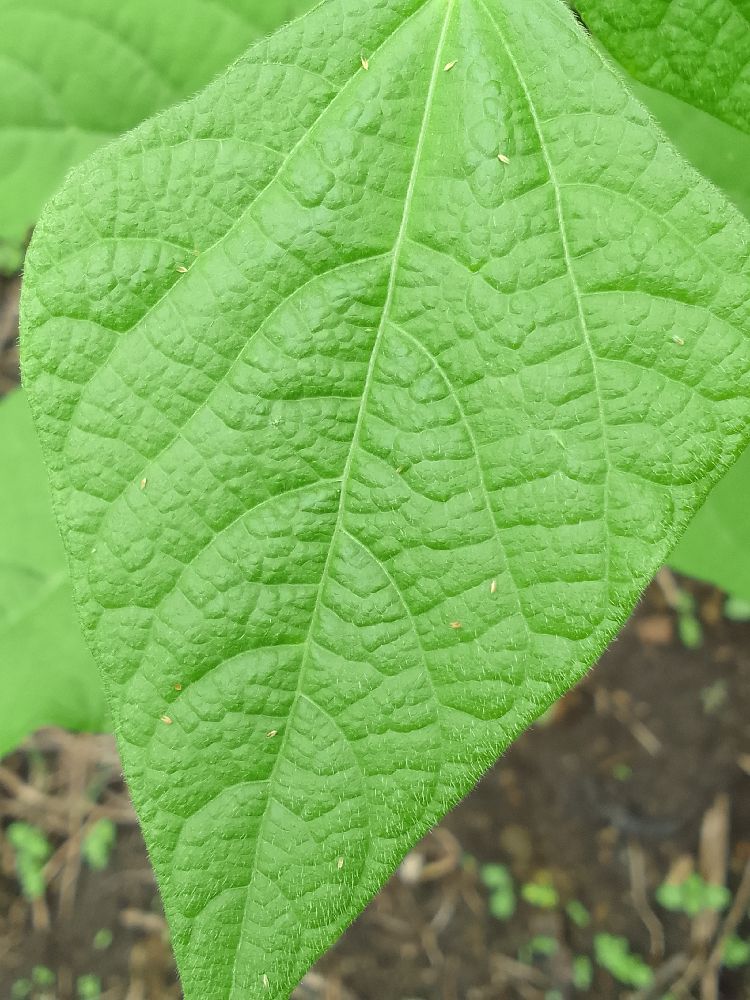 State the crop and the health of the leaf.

common bean, healthy
